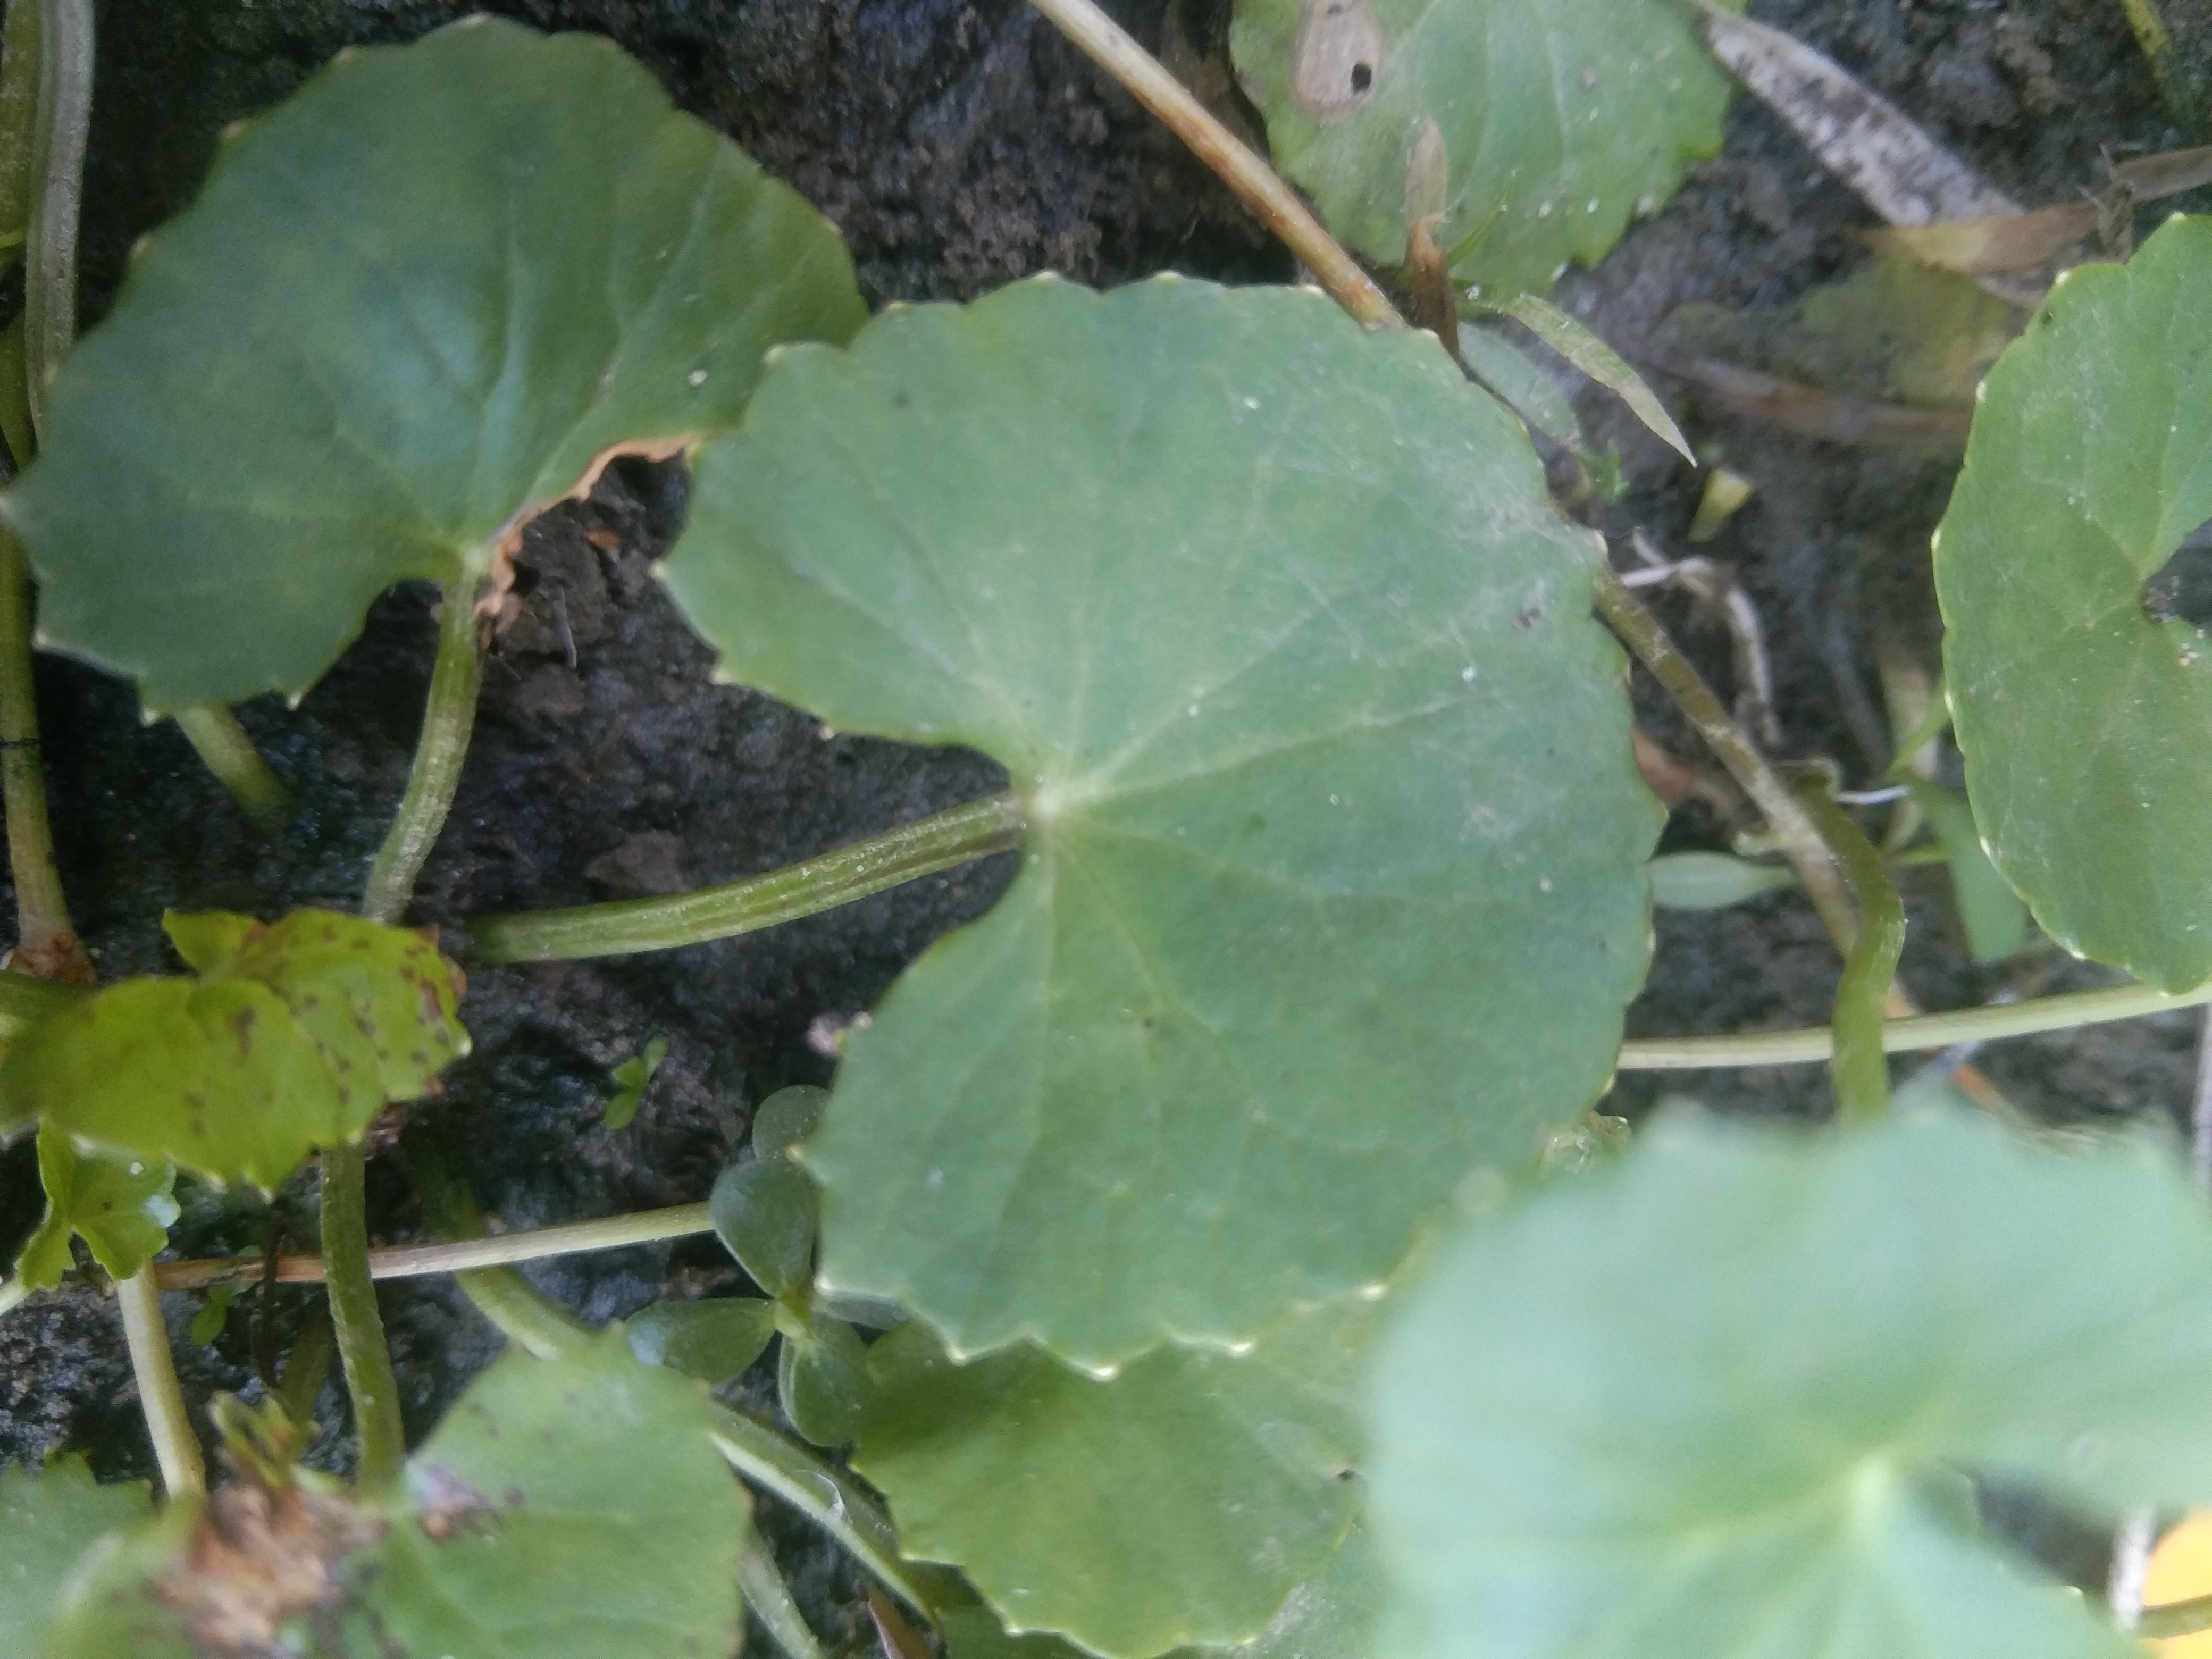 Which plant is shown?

thankuni
